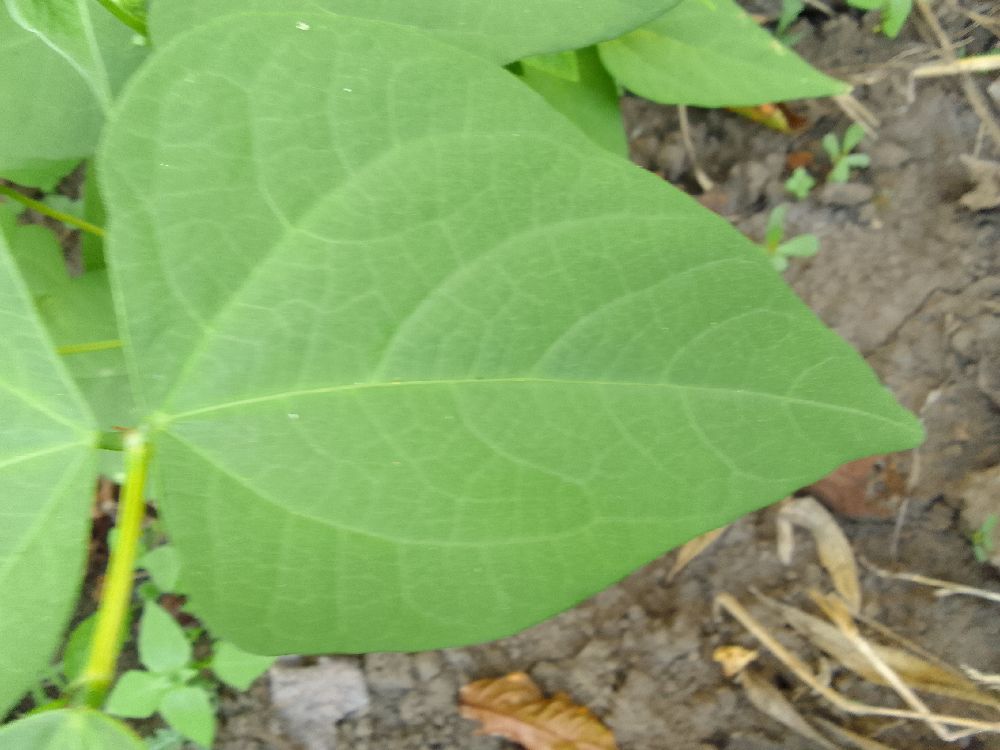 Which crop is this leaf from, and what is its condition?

common bean, healthy
